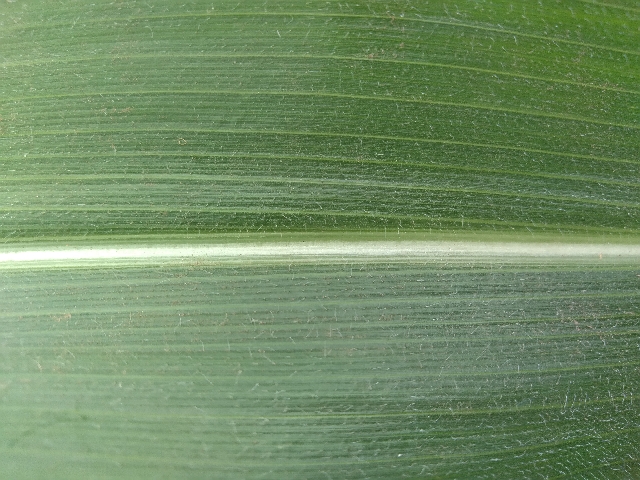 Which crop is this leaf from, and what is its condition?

maize, healthy
